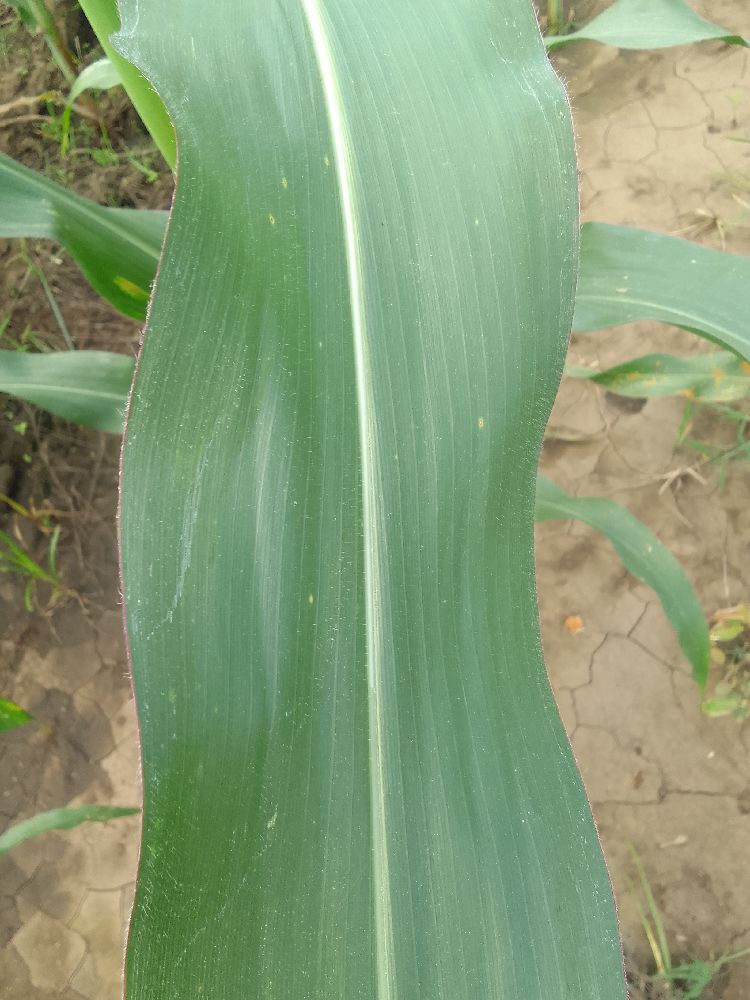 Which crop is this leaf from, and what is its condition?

maize, healthy
